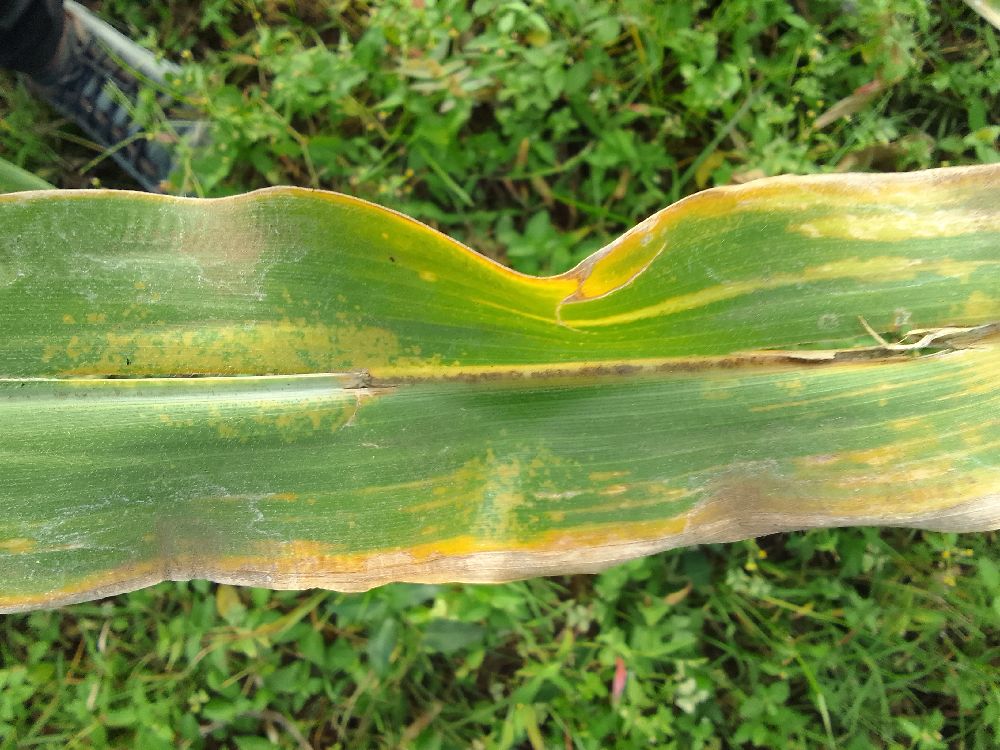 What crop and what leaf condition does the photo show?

maize, maize lethal necrosis
